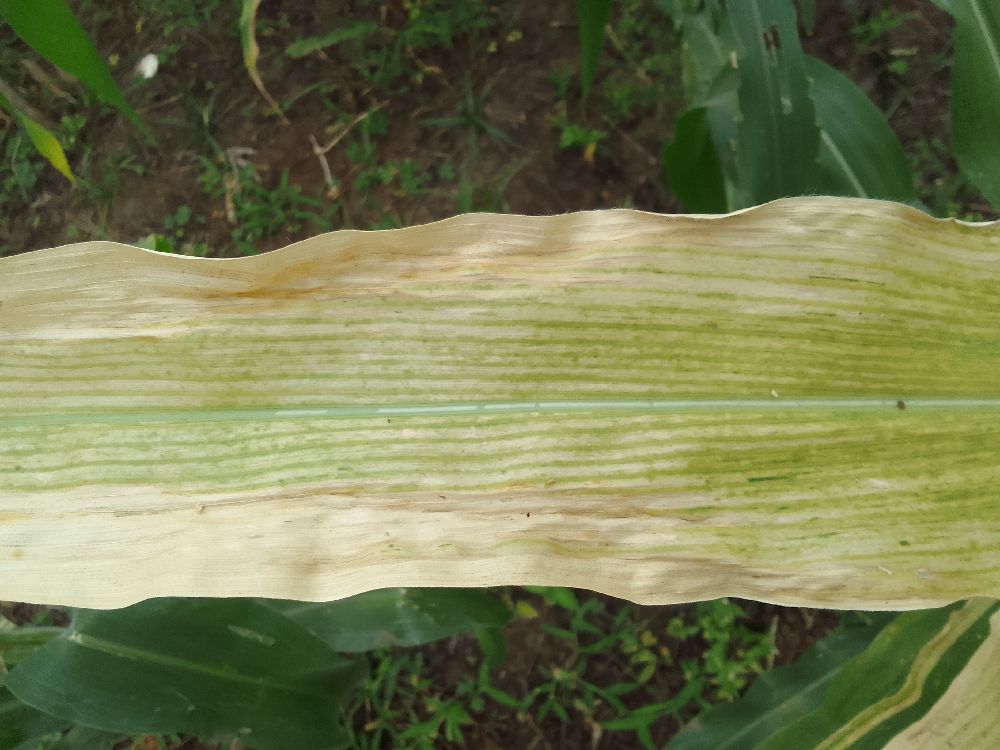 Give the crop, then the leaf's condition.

maize, maize lethal necrosis
